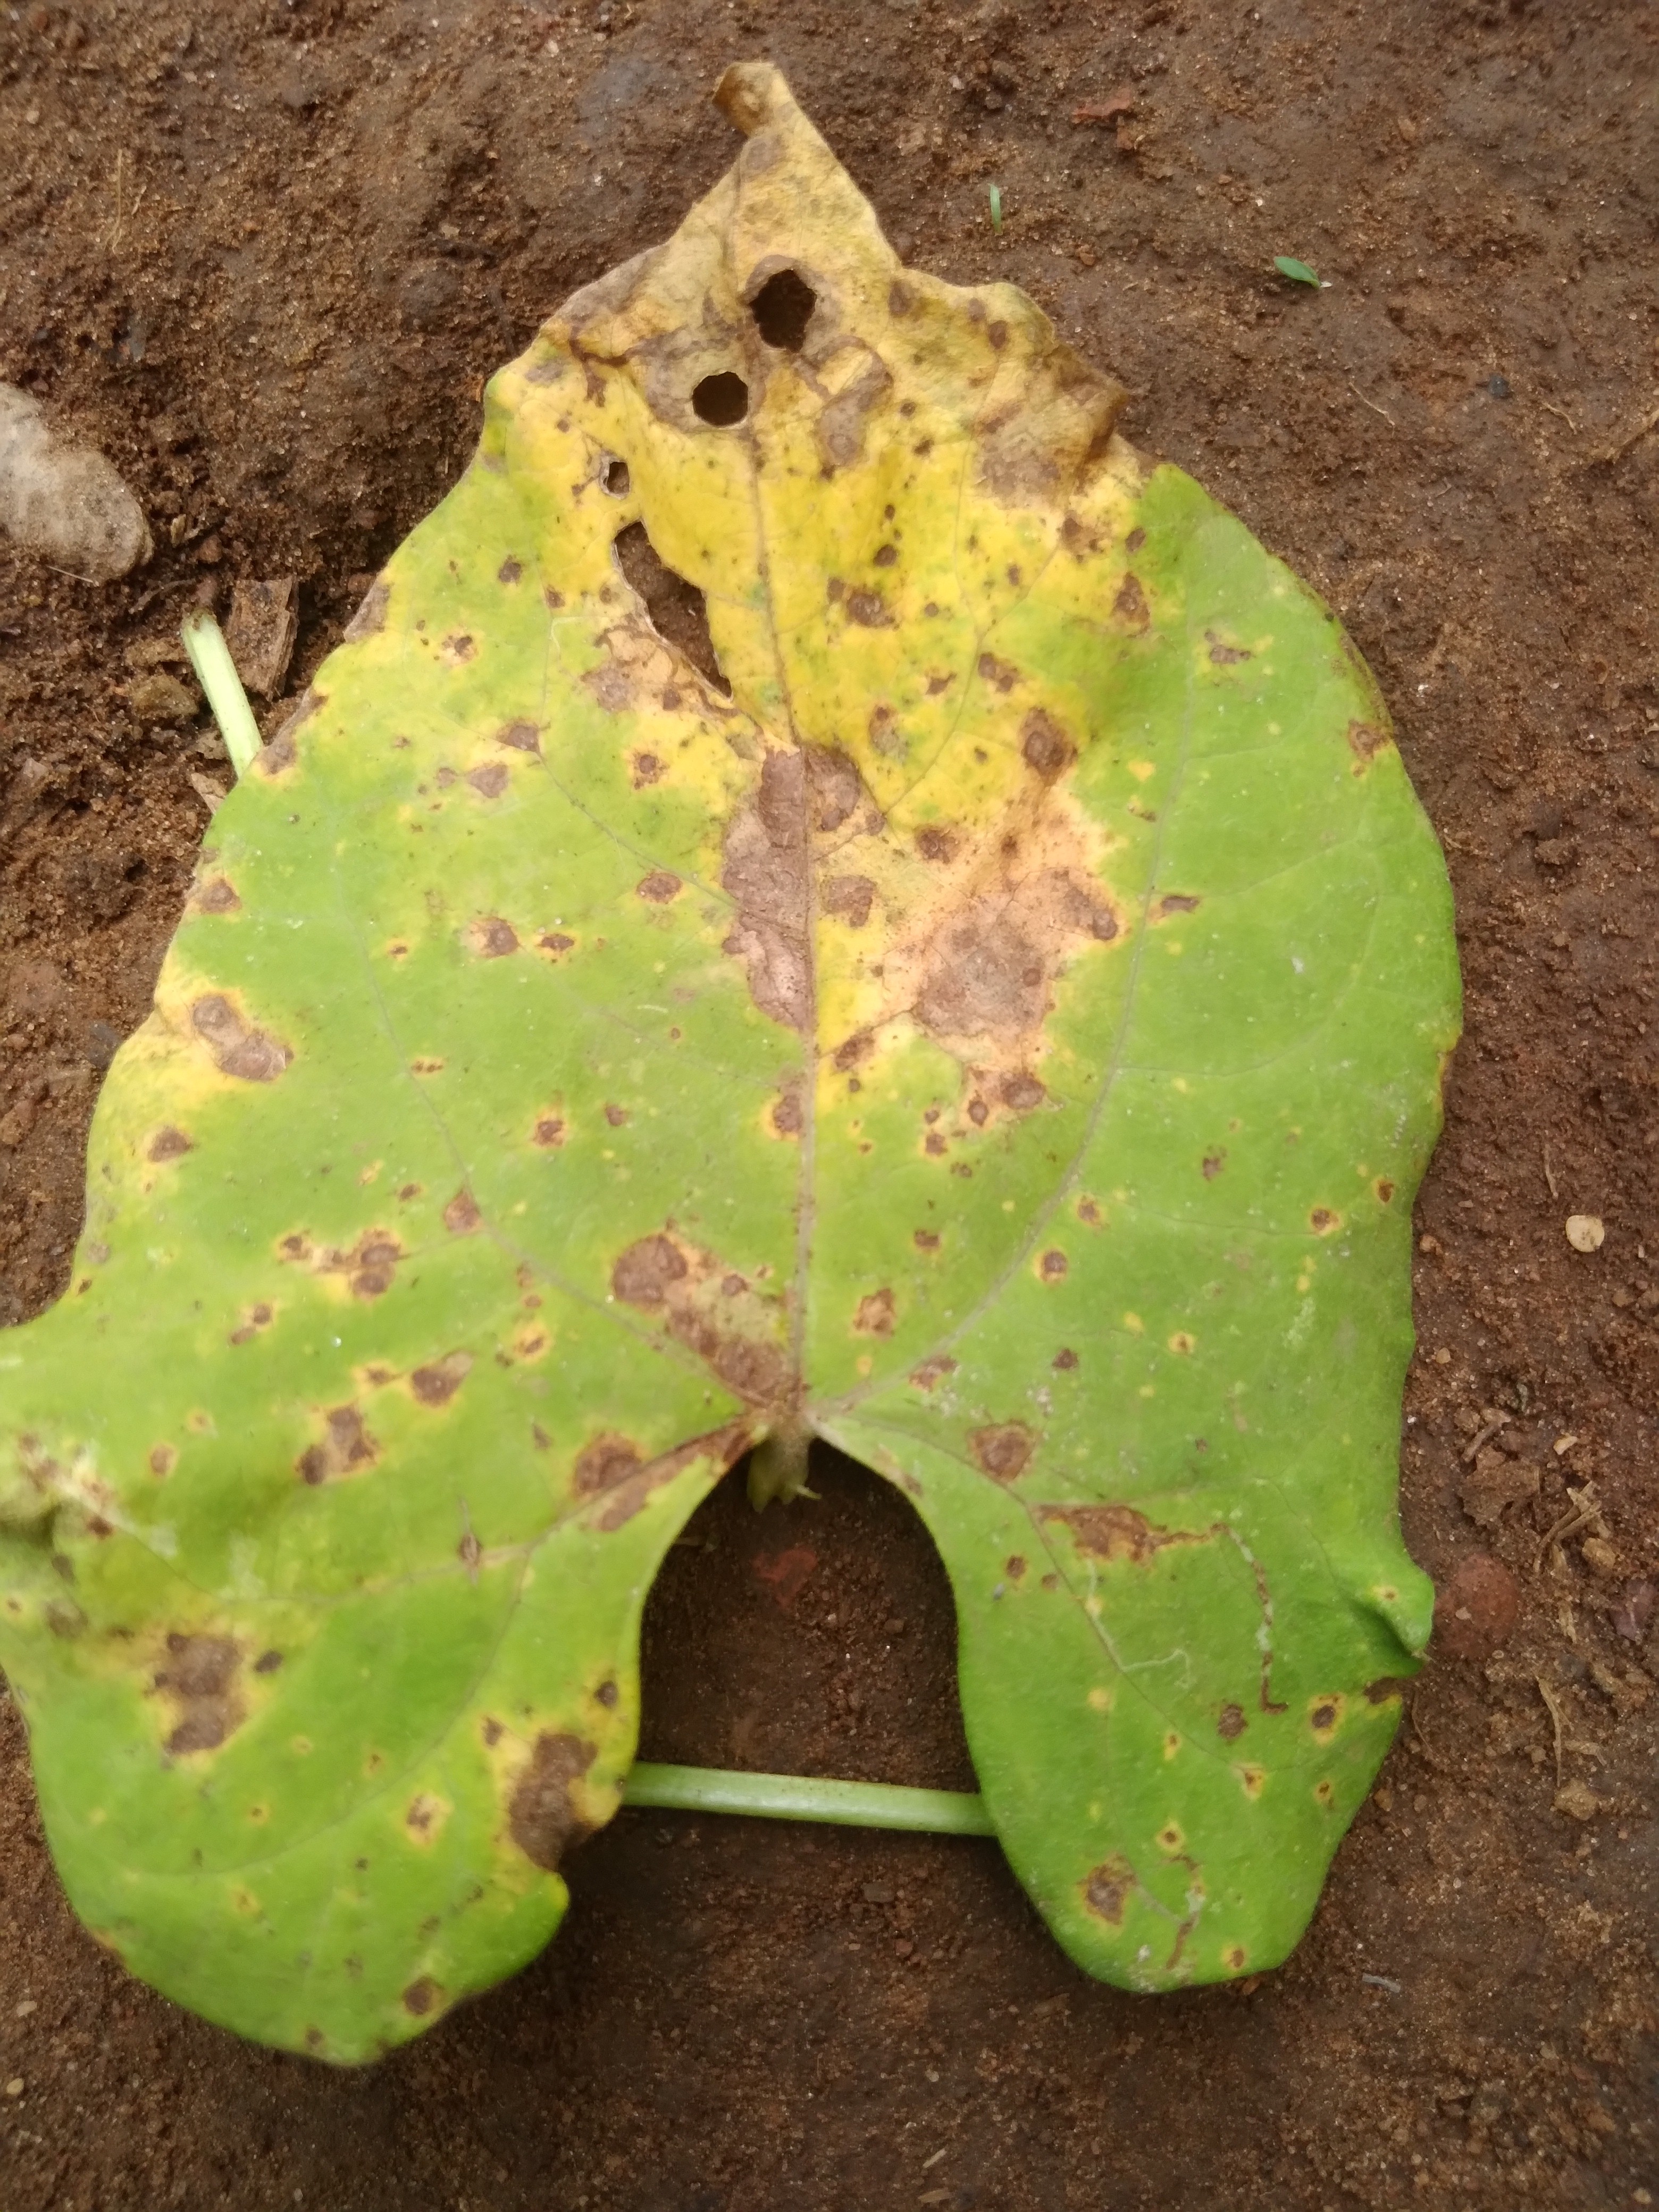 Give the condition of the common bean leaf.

rust
